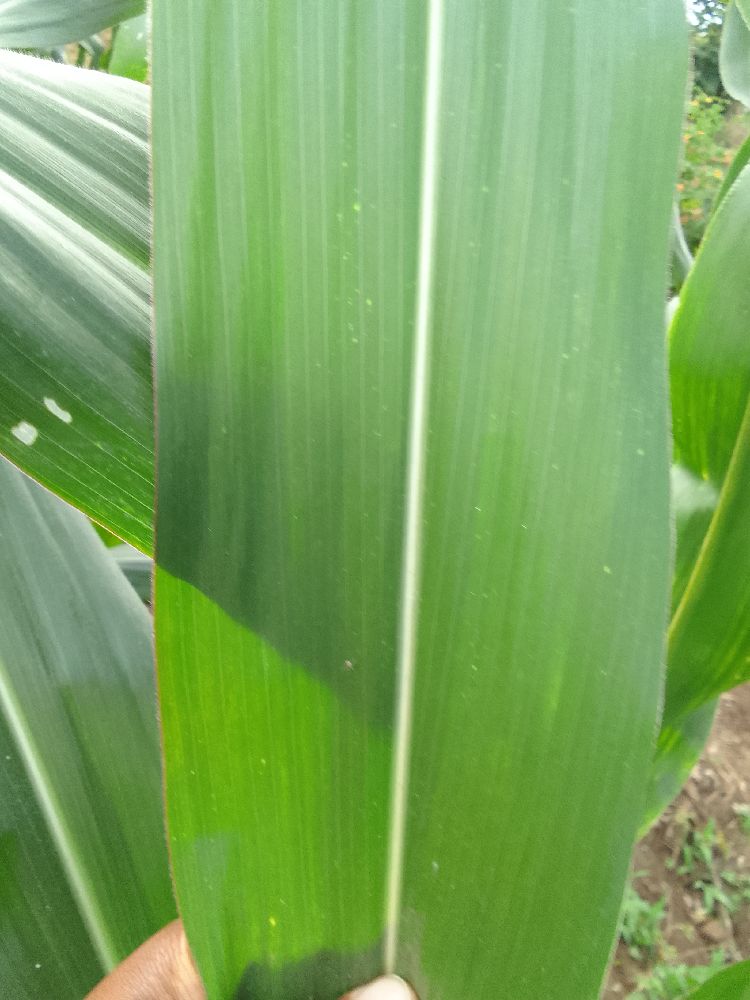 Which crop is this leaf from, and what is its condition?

maize, healthy
